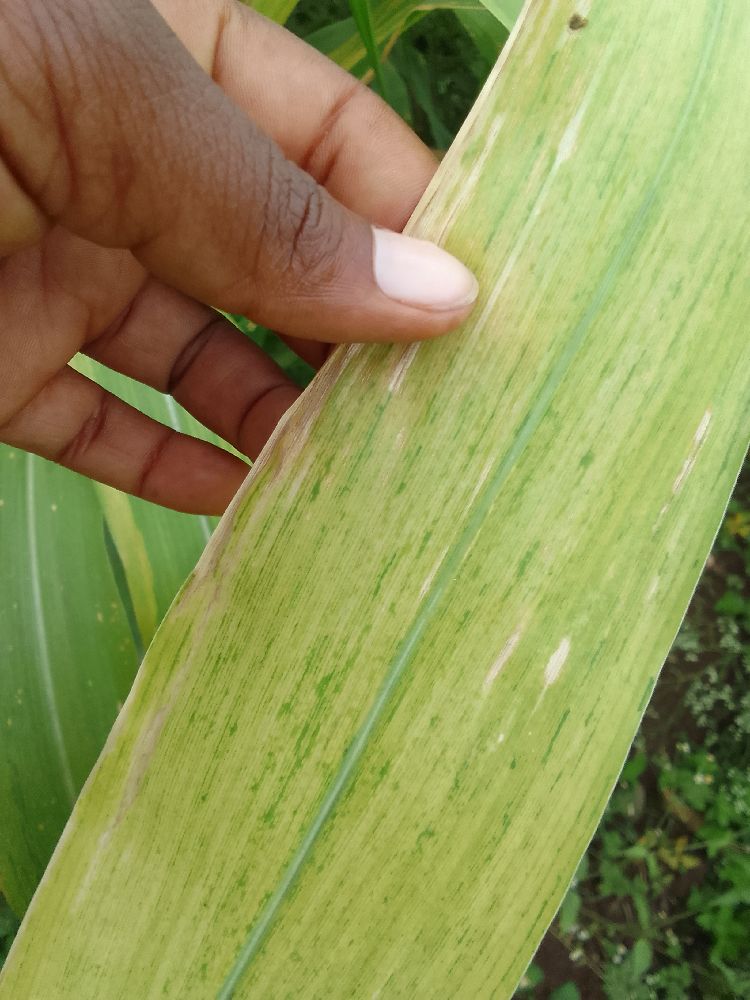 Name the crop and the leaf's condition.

maize, maize lethal necrosis
